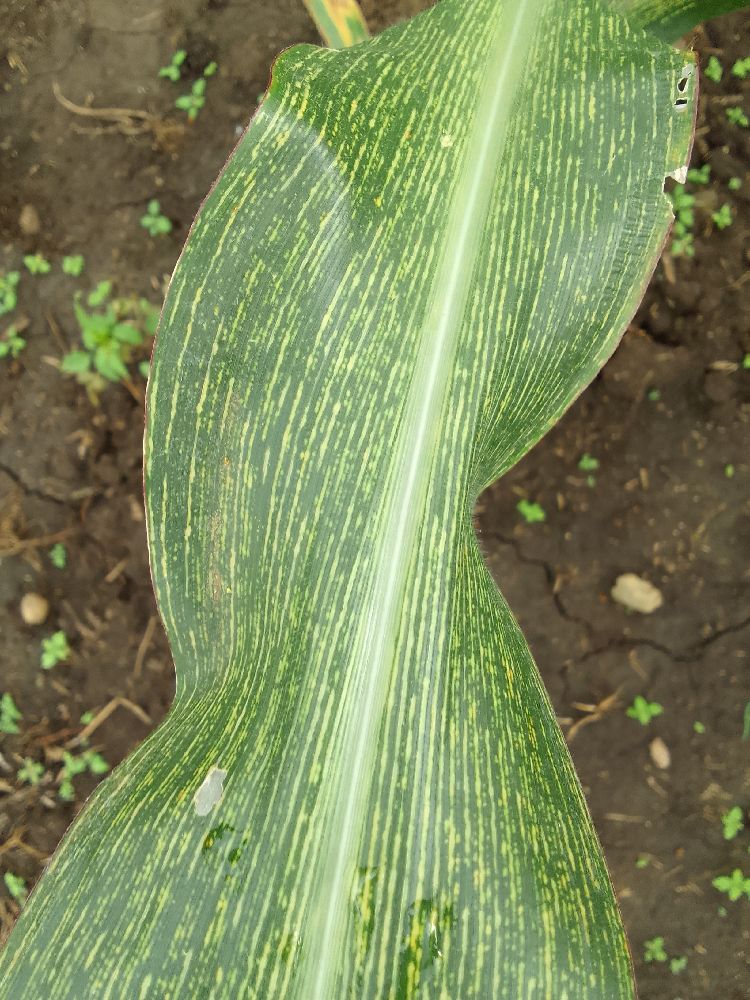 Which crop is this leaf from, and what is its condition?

maize, maize streak virus
